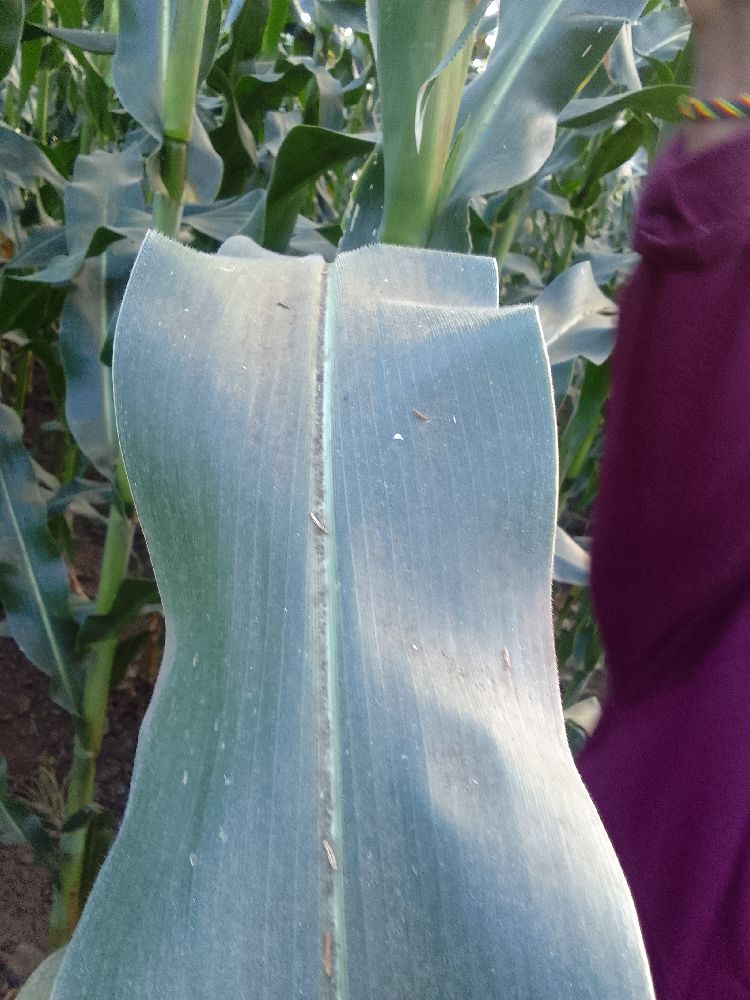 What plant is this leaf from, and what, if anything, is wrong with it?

maize, healthy
